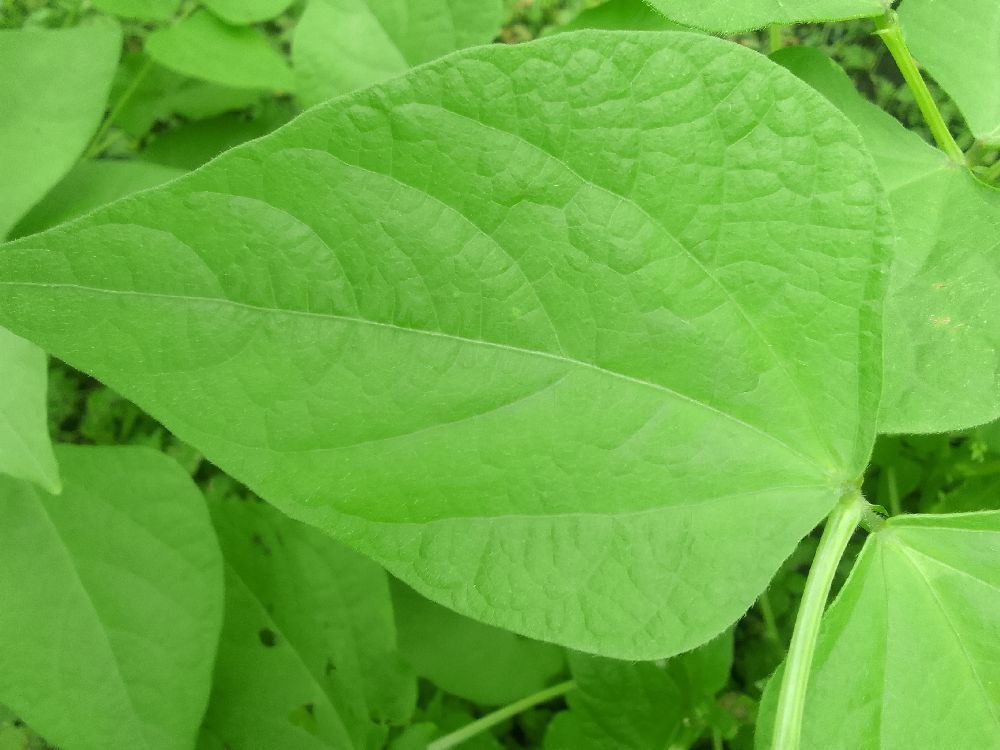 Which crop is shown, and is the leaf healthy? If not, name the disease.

common bean, healthy
